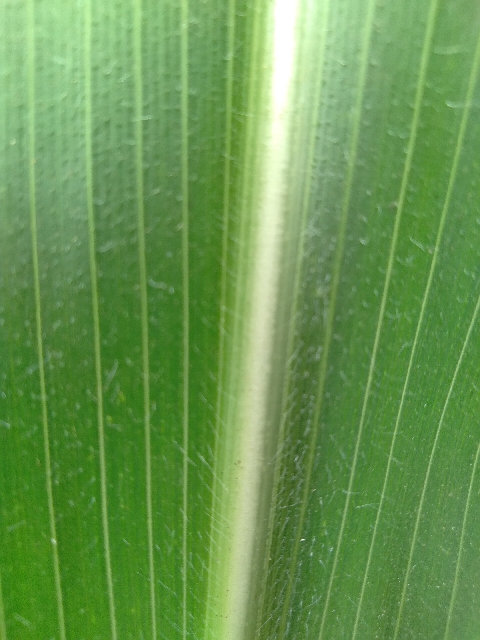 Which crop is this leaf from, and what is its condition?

maize, healthy
